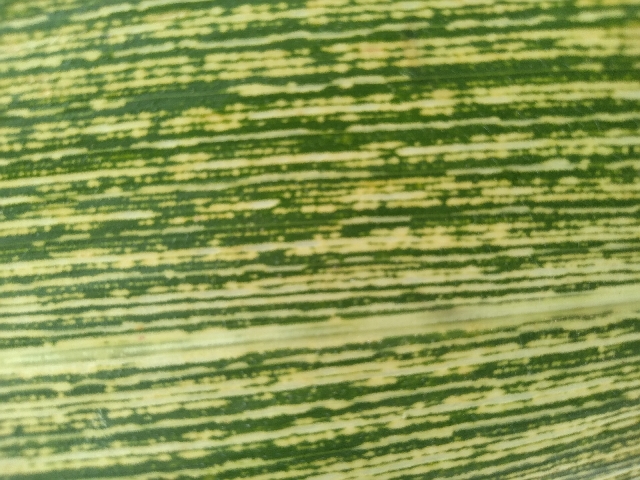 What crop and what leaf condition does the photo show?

maize, maize streak virus
